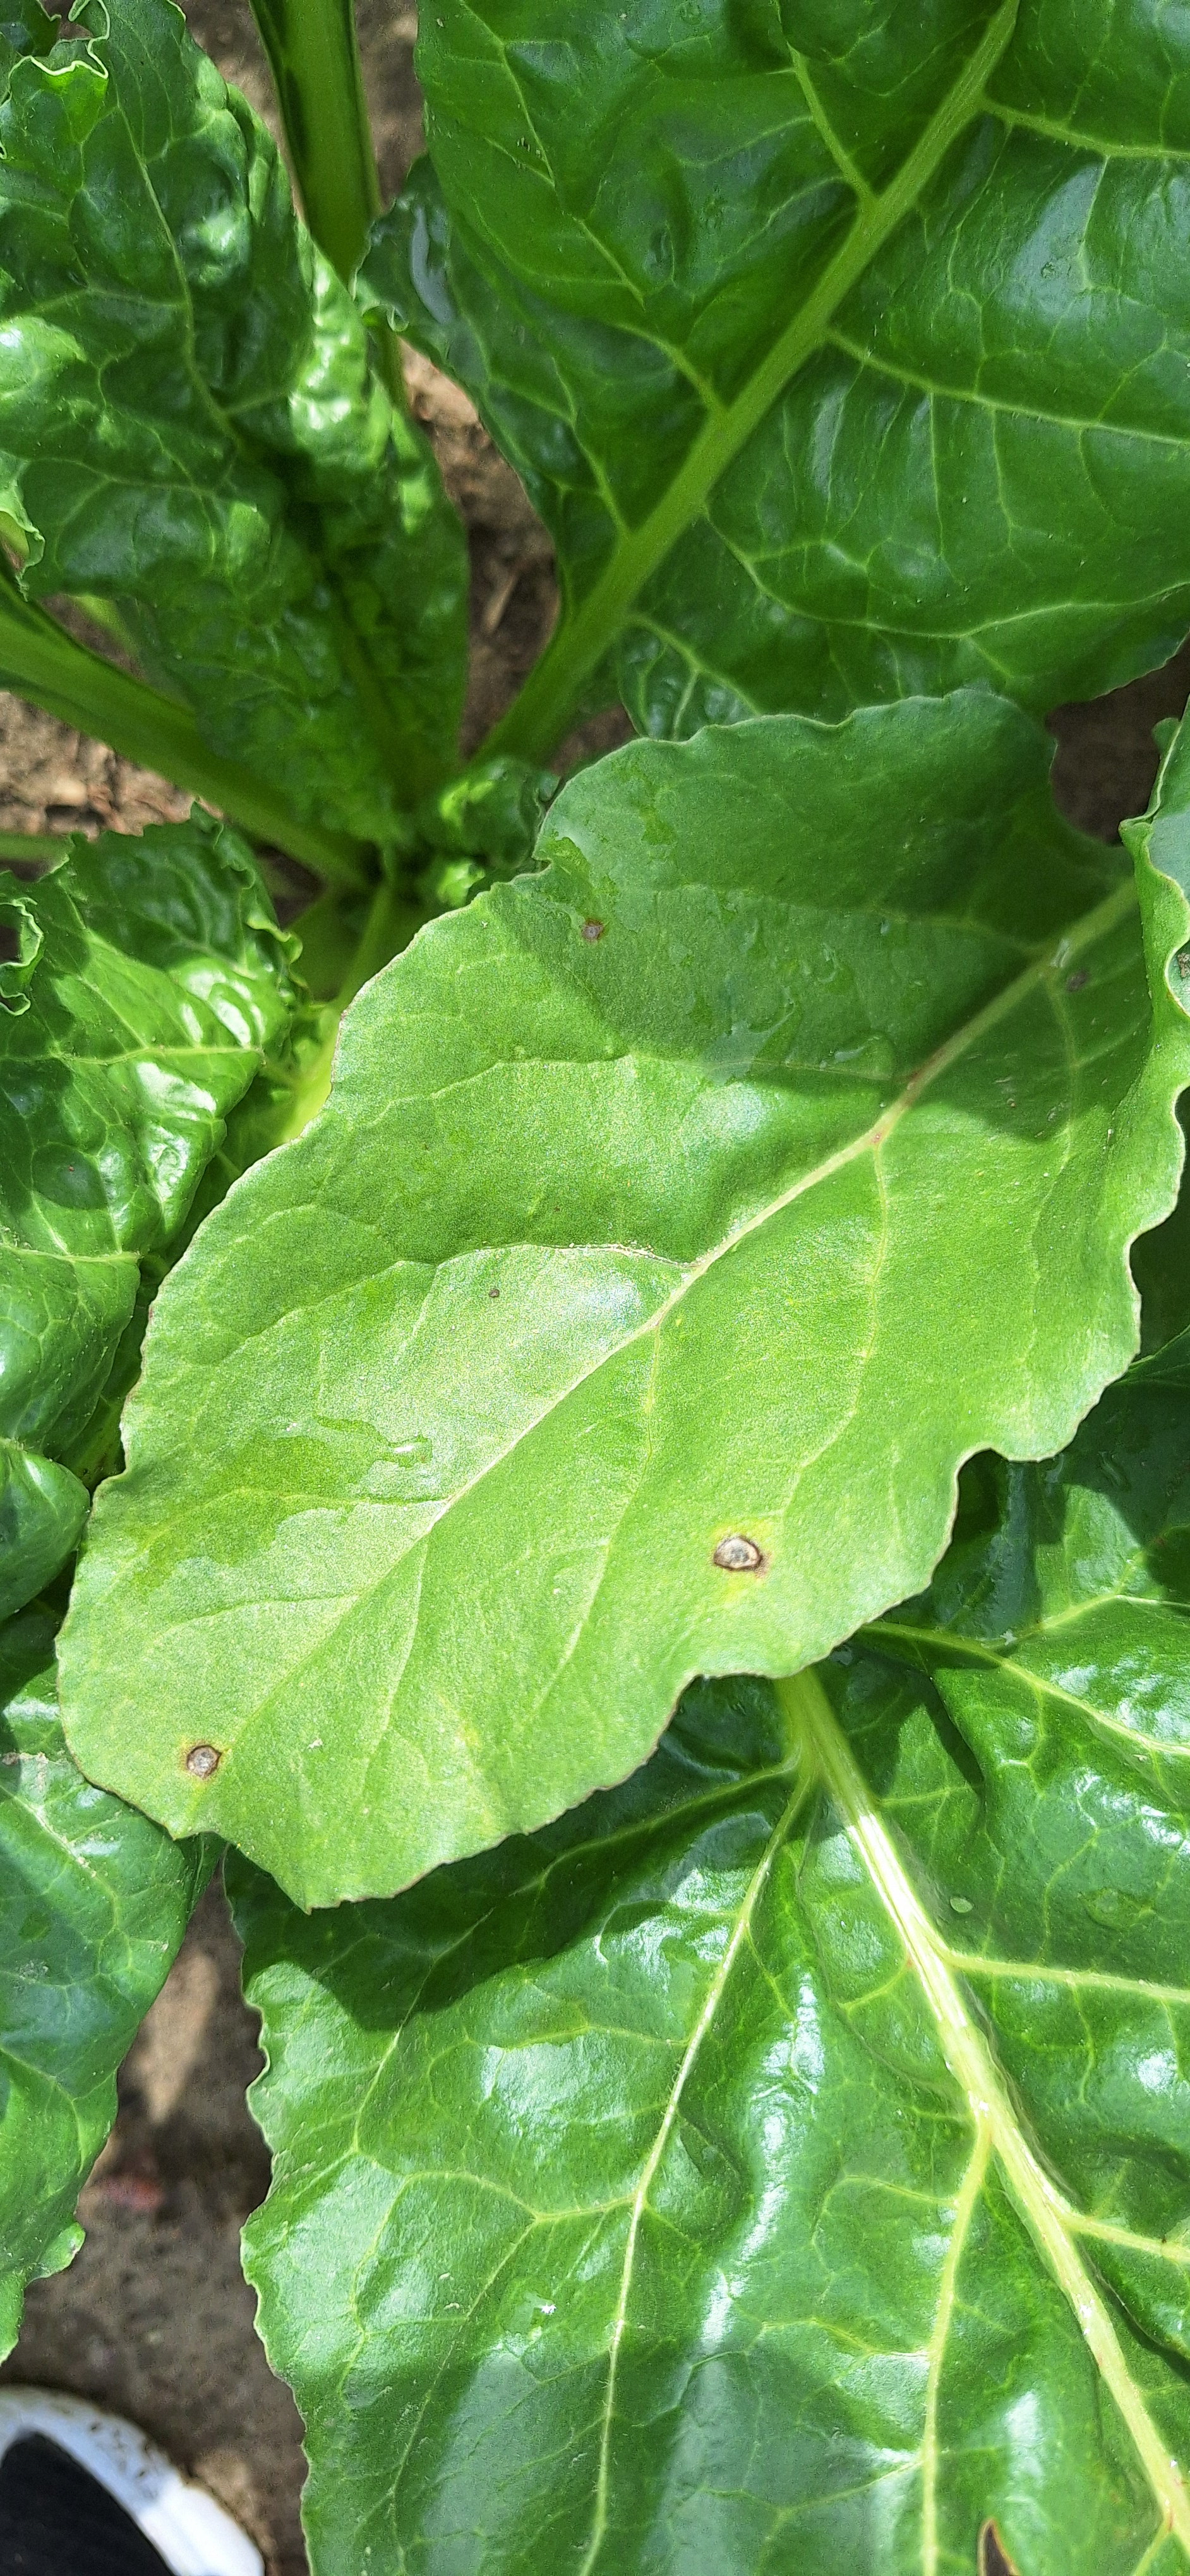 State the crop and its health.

beet, cercospora
